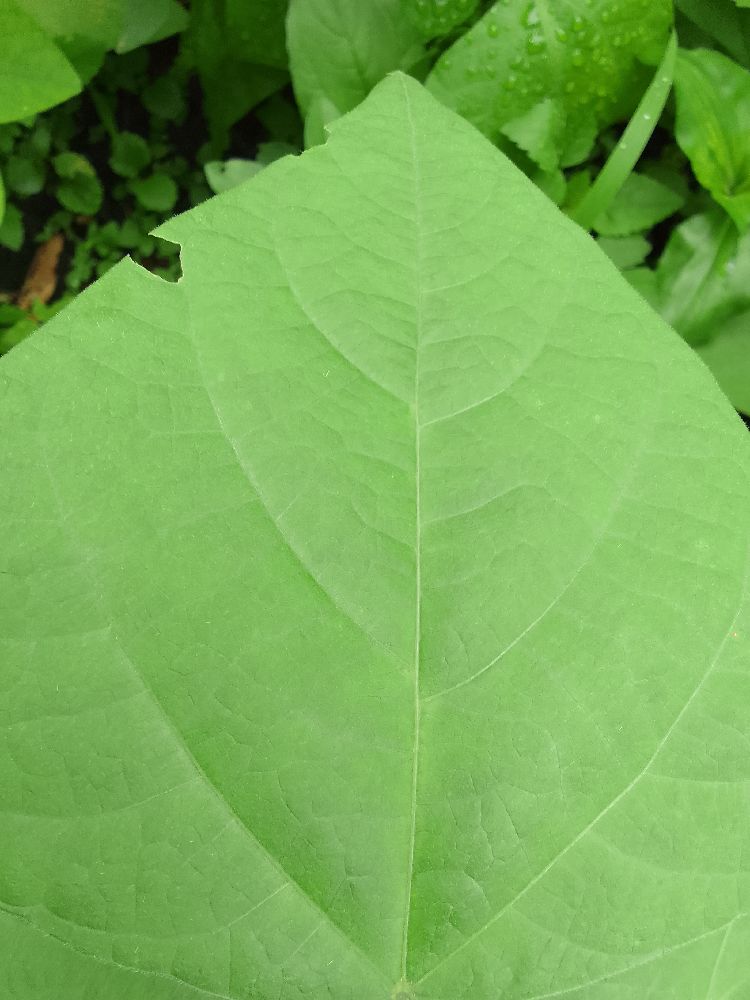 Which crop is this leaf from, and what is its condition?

common bean, healthy
